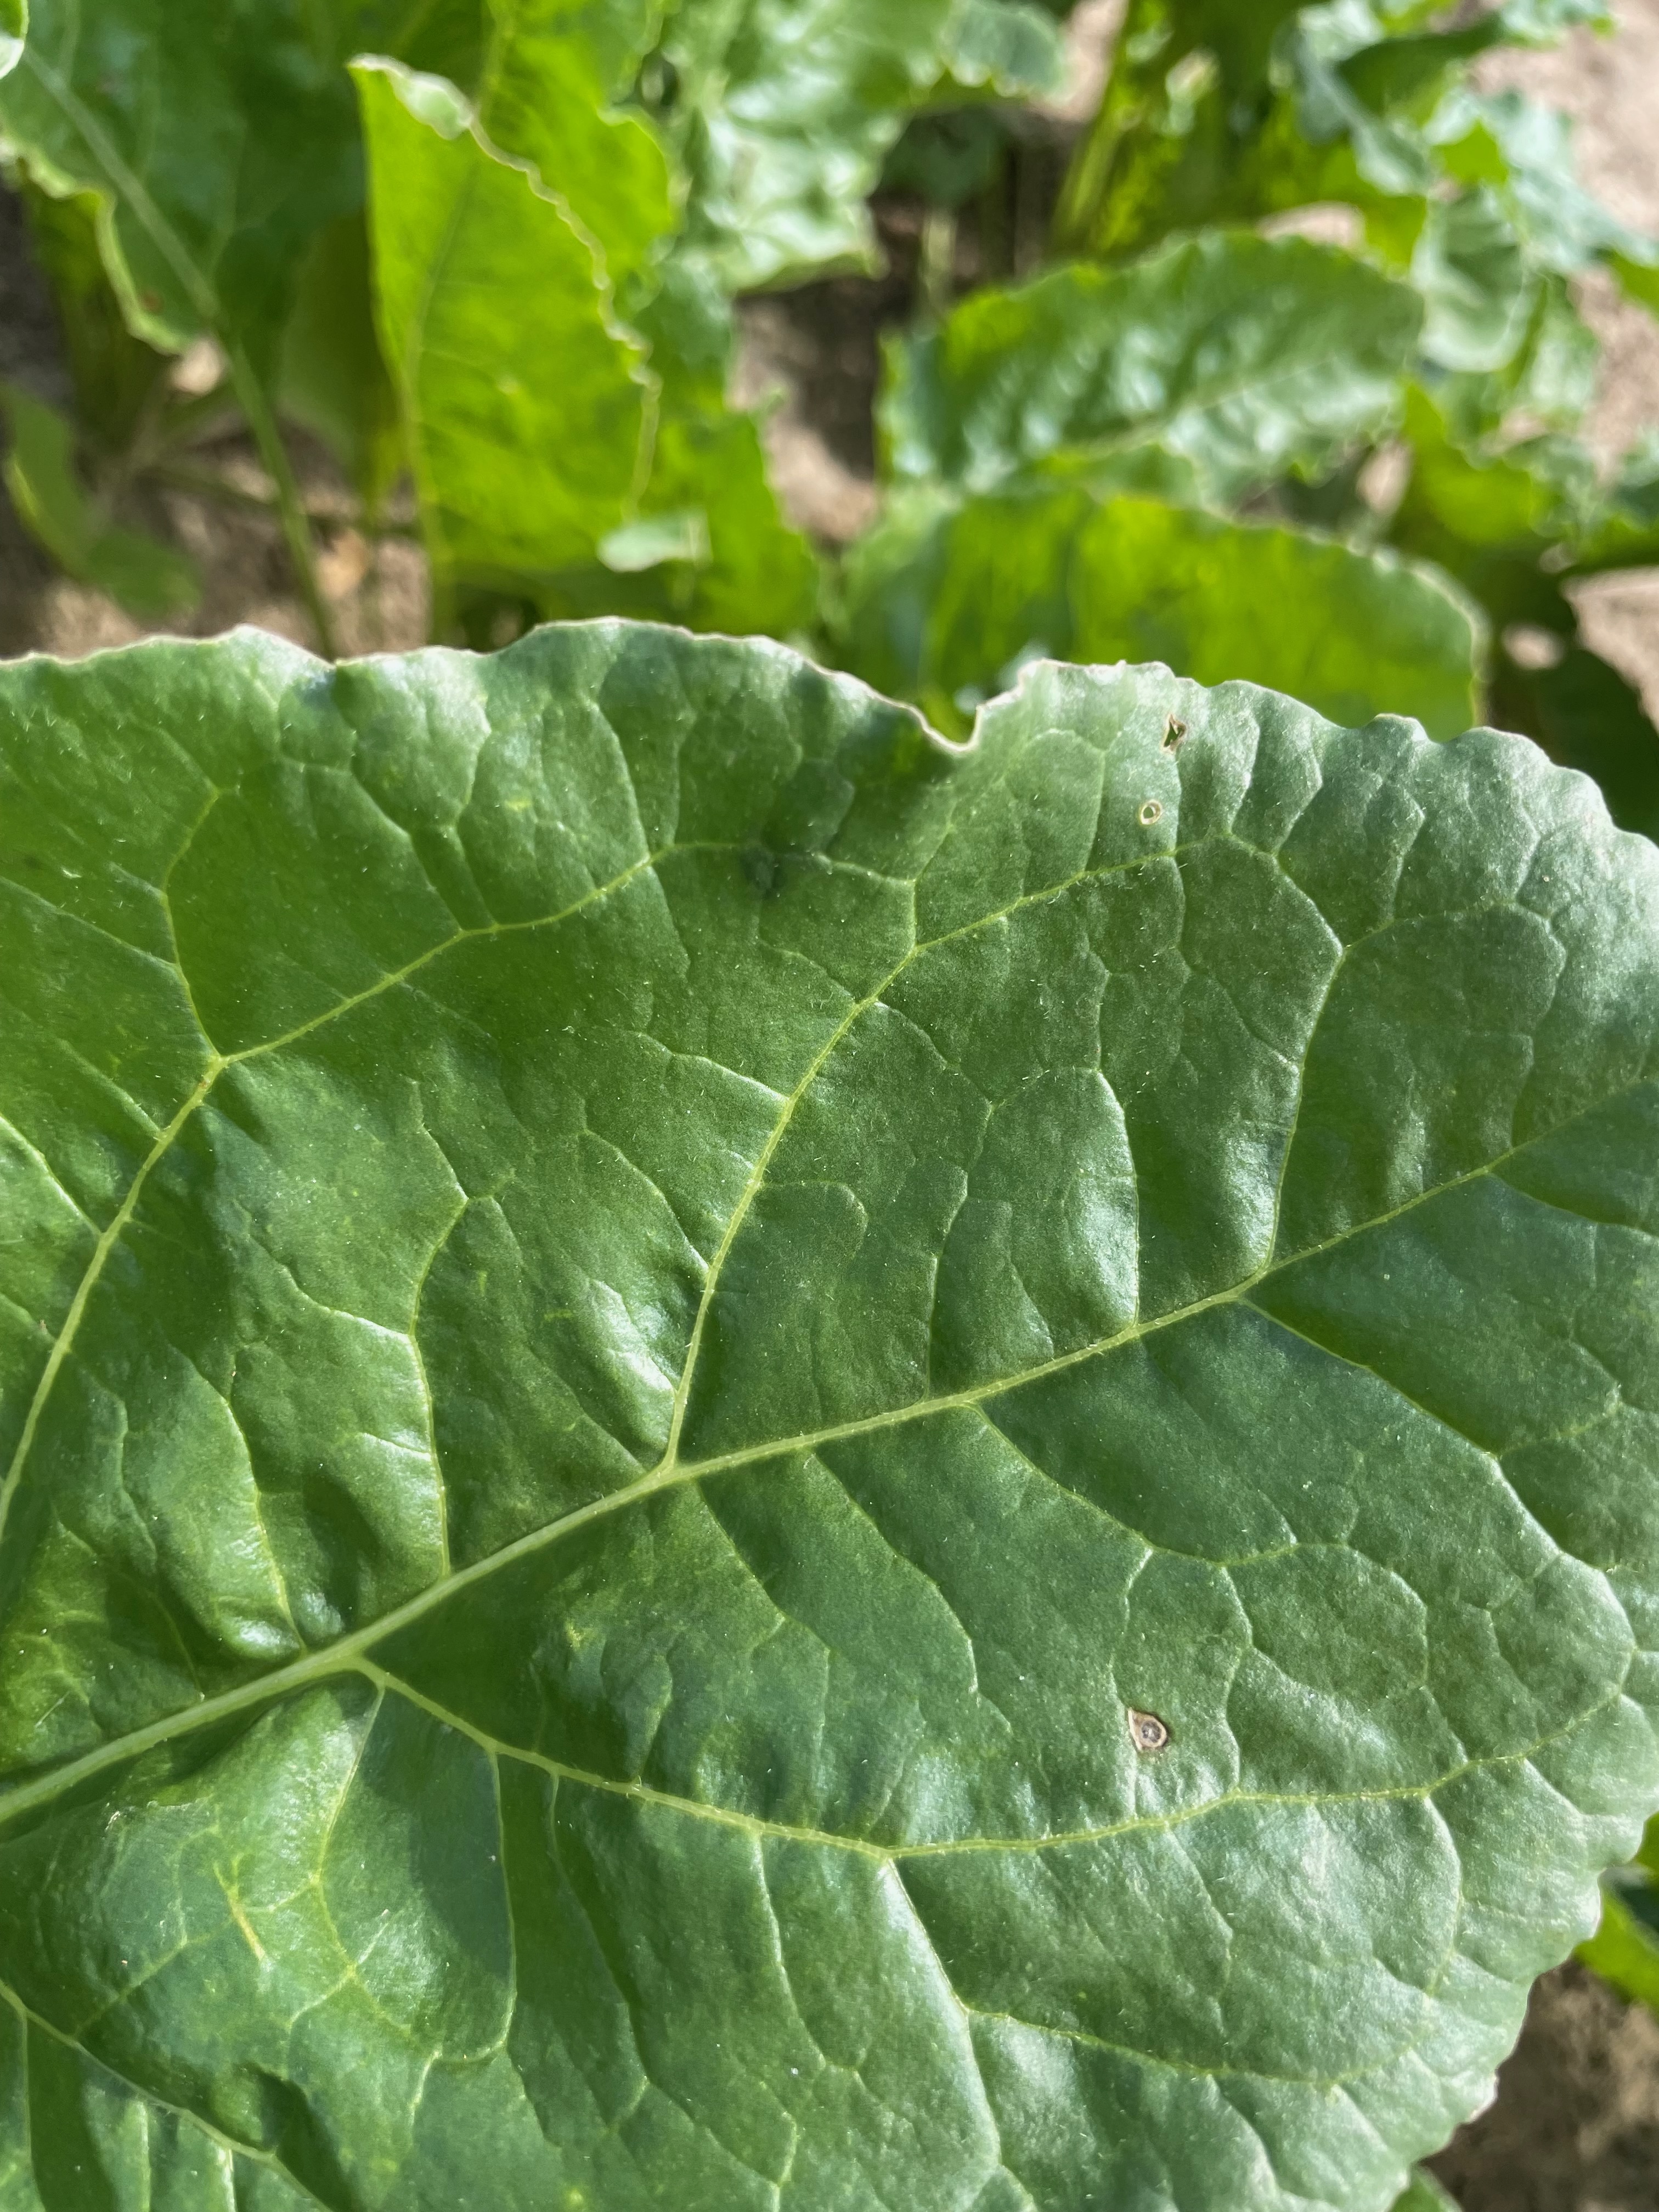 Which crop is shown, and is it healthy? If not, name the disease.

beet, unaffected
